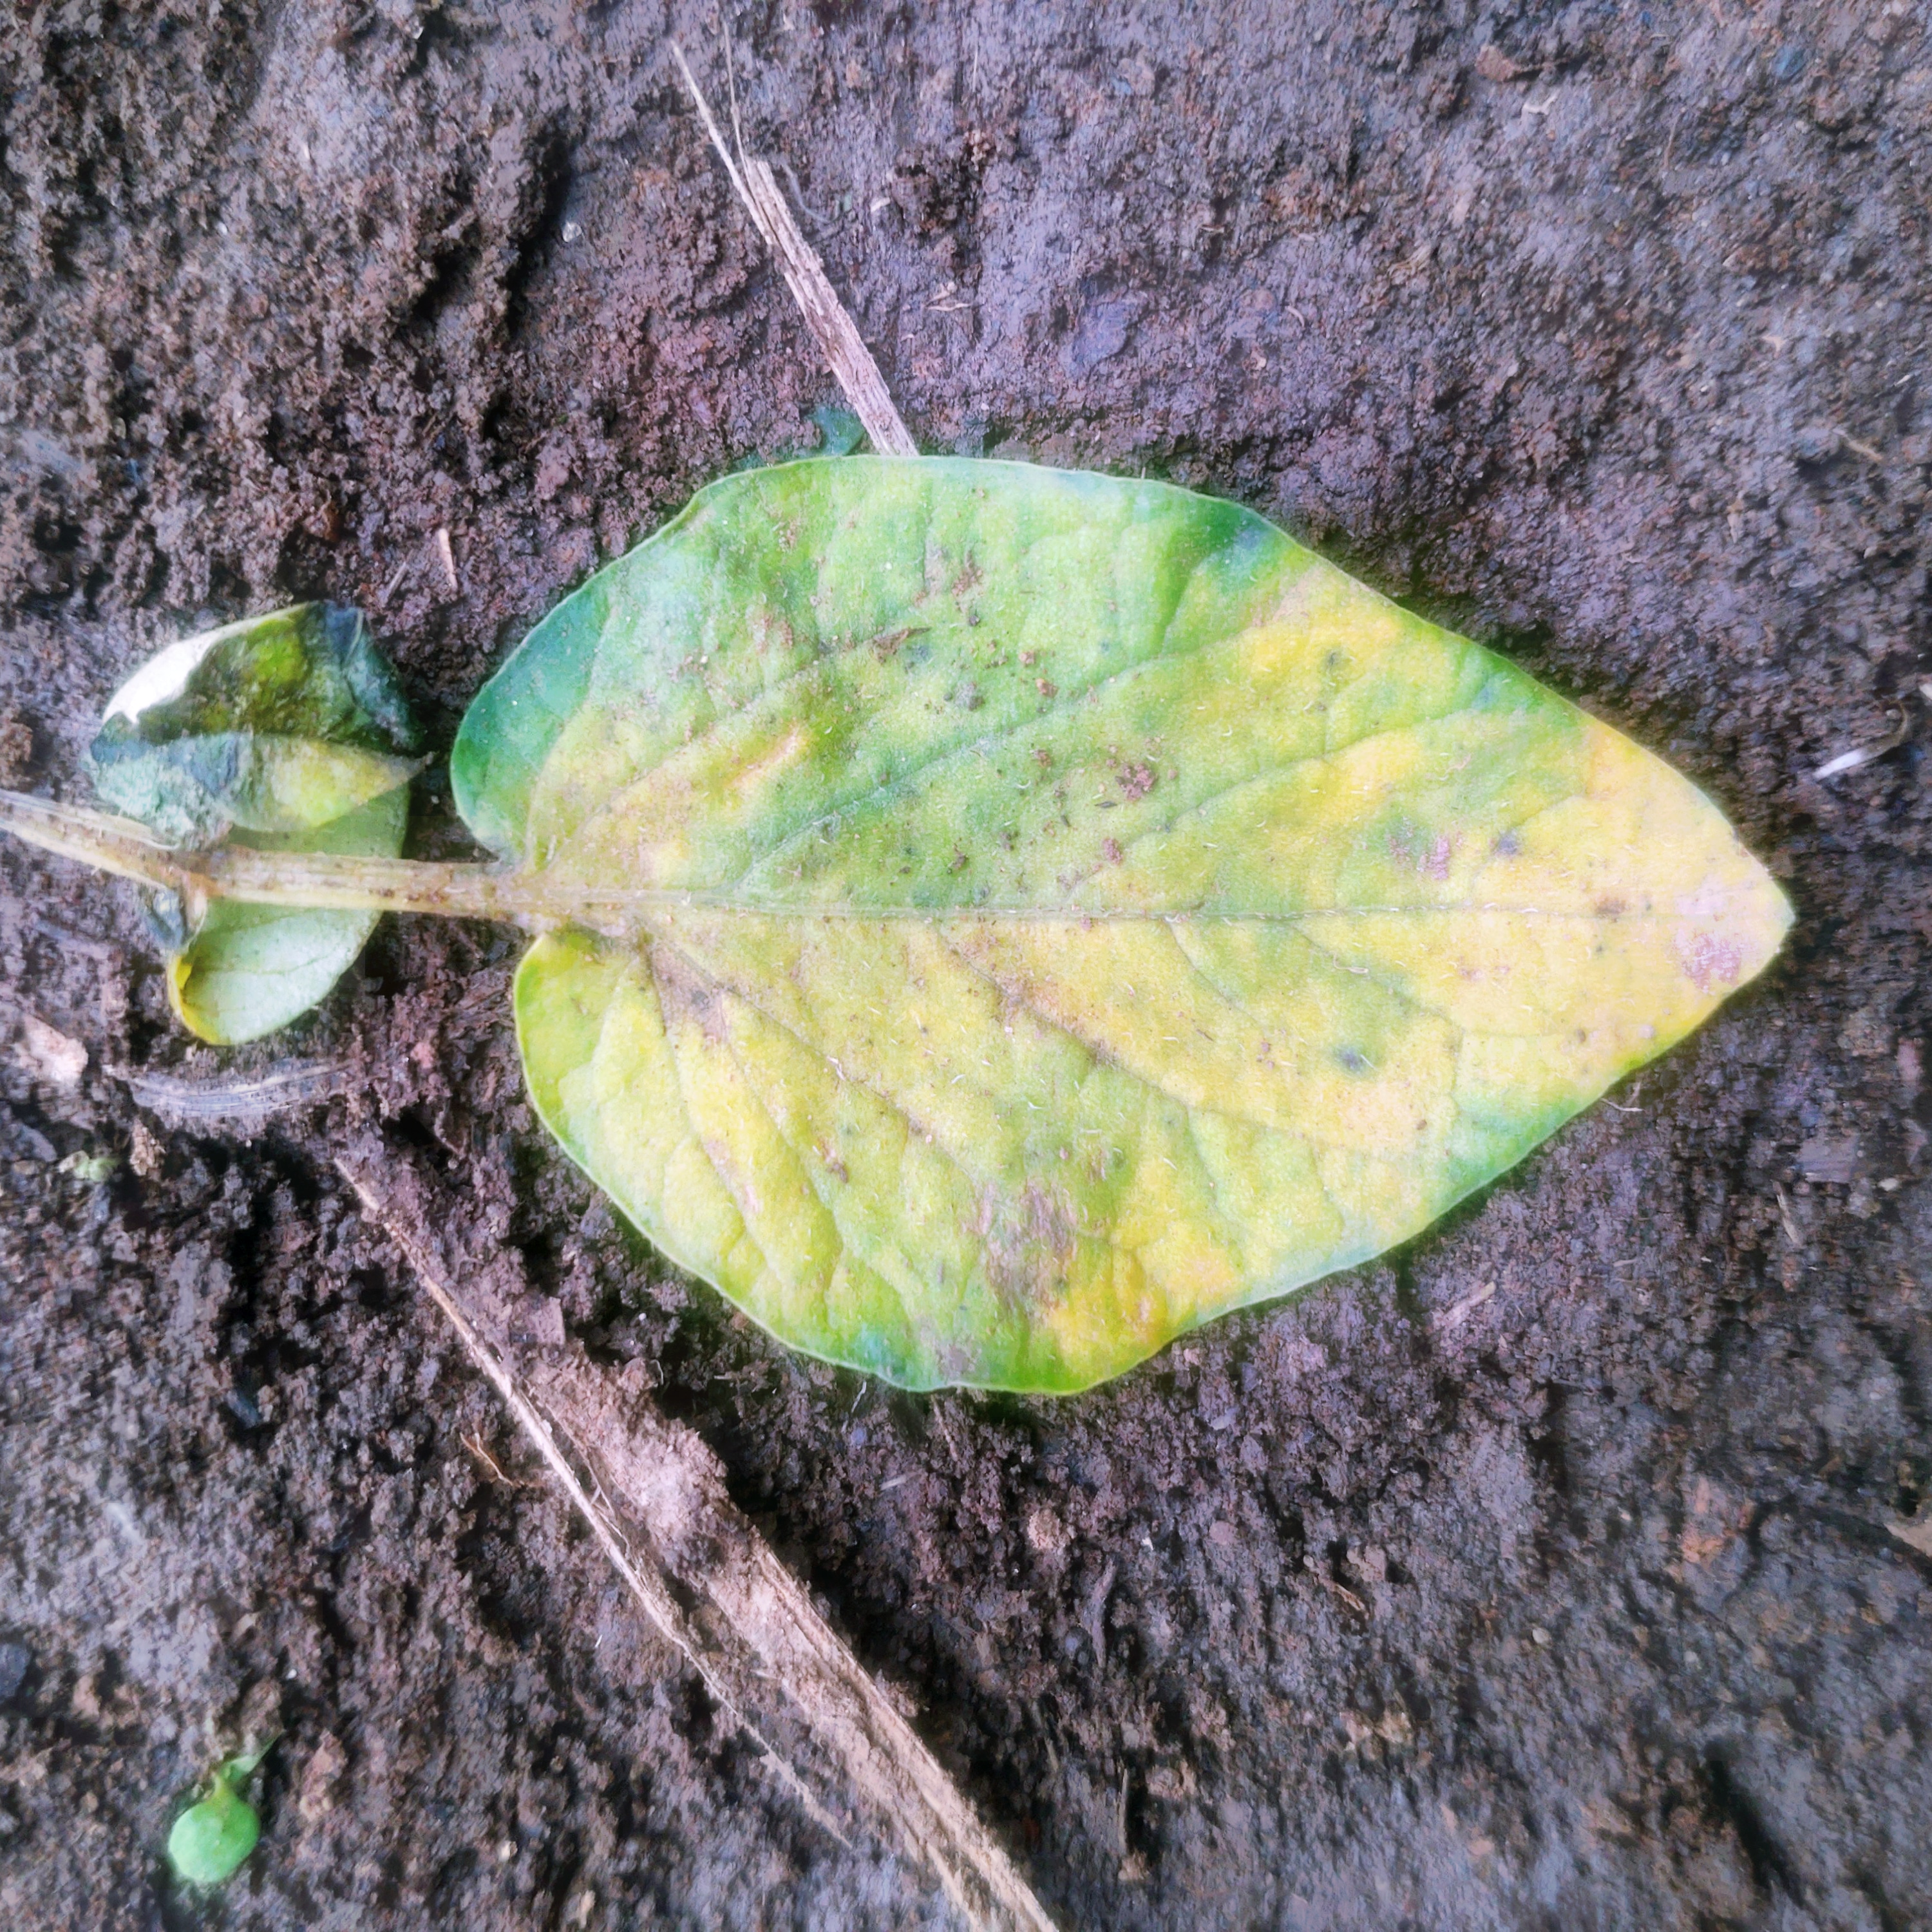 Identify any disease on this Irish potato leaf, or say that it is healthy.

late blight
